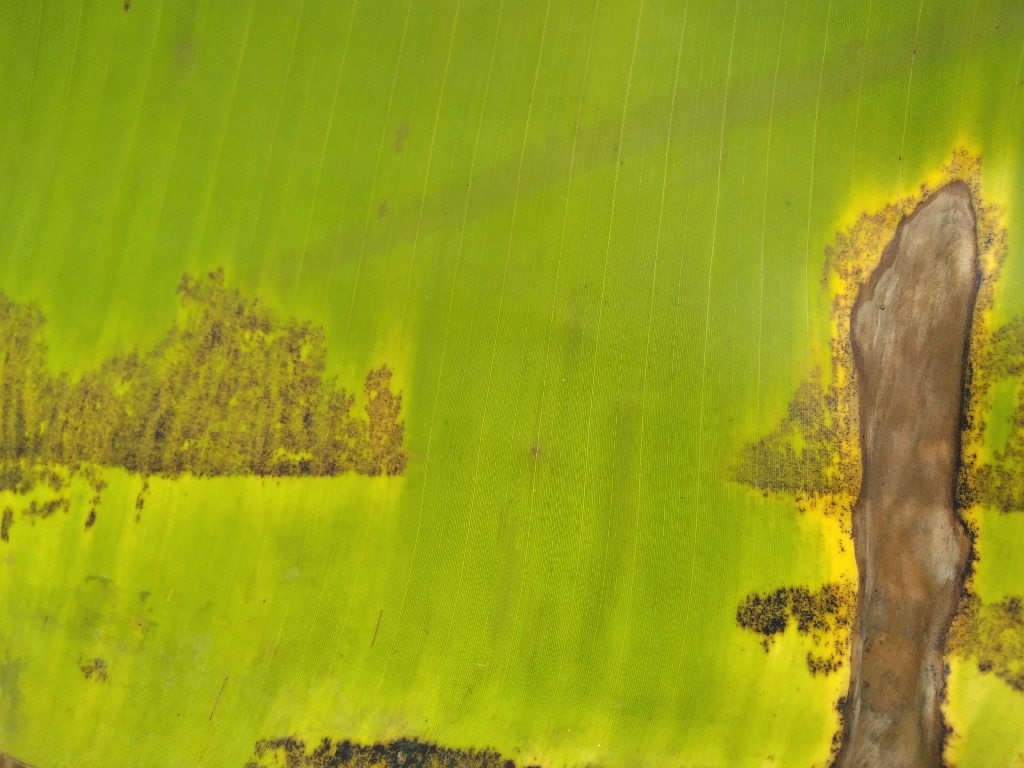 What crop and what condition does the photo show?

banana, black sigatoka
